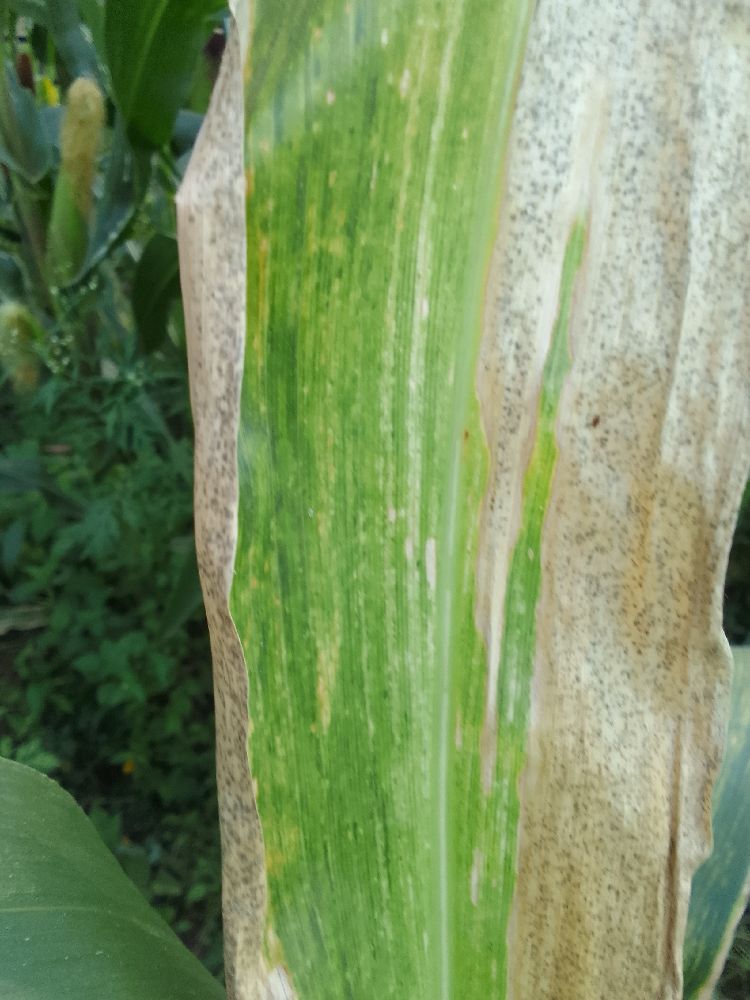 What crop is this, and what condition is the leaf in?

maize, maize lethal necrosis
